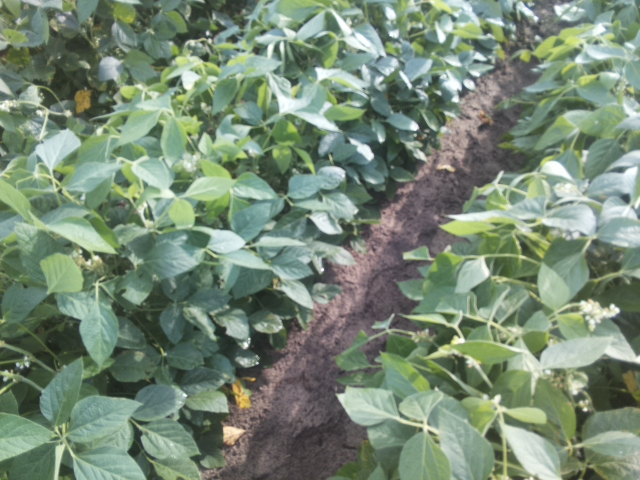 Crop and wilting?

soybean, leaves with no wilting
